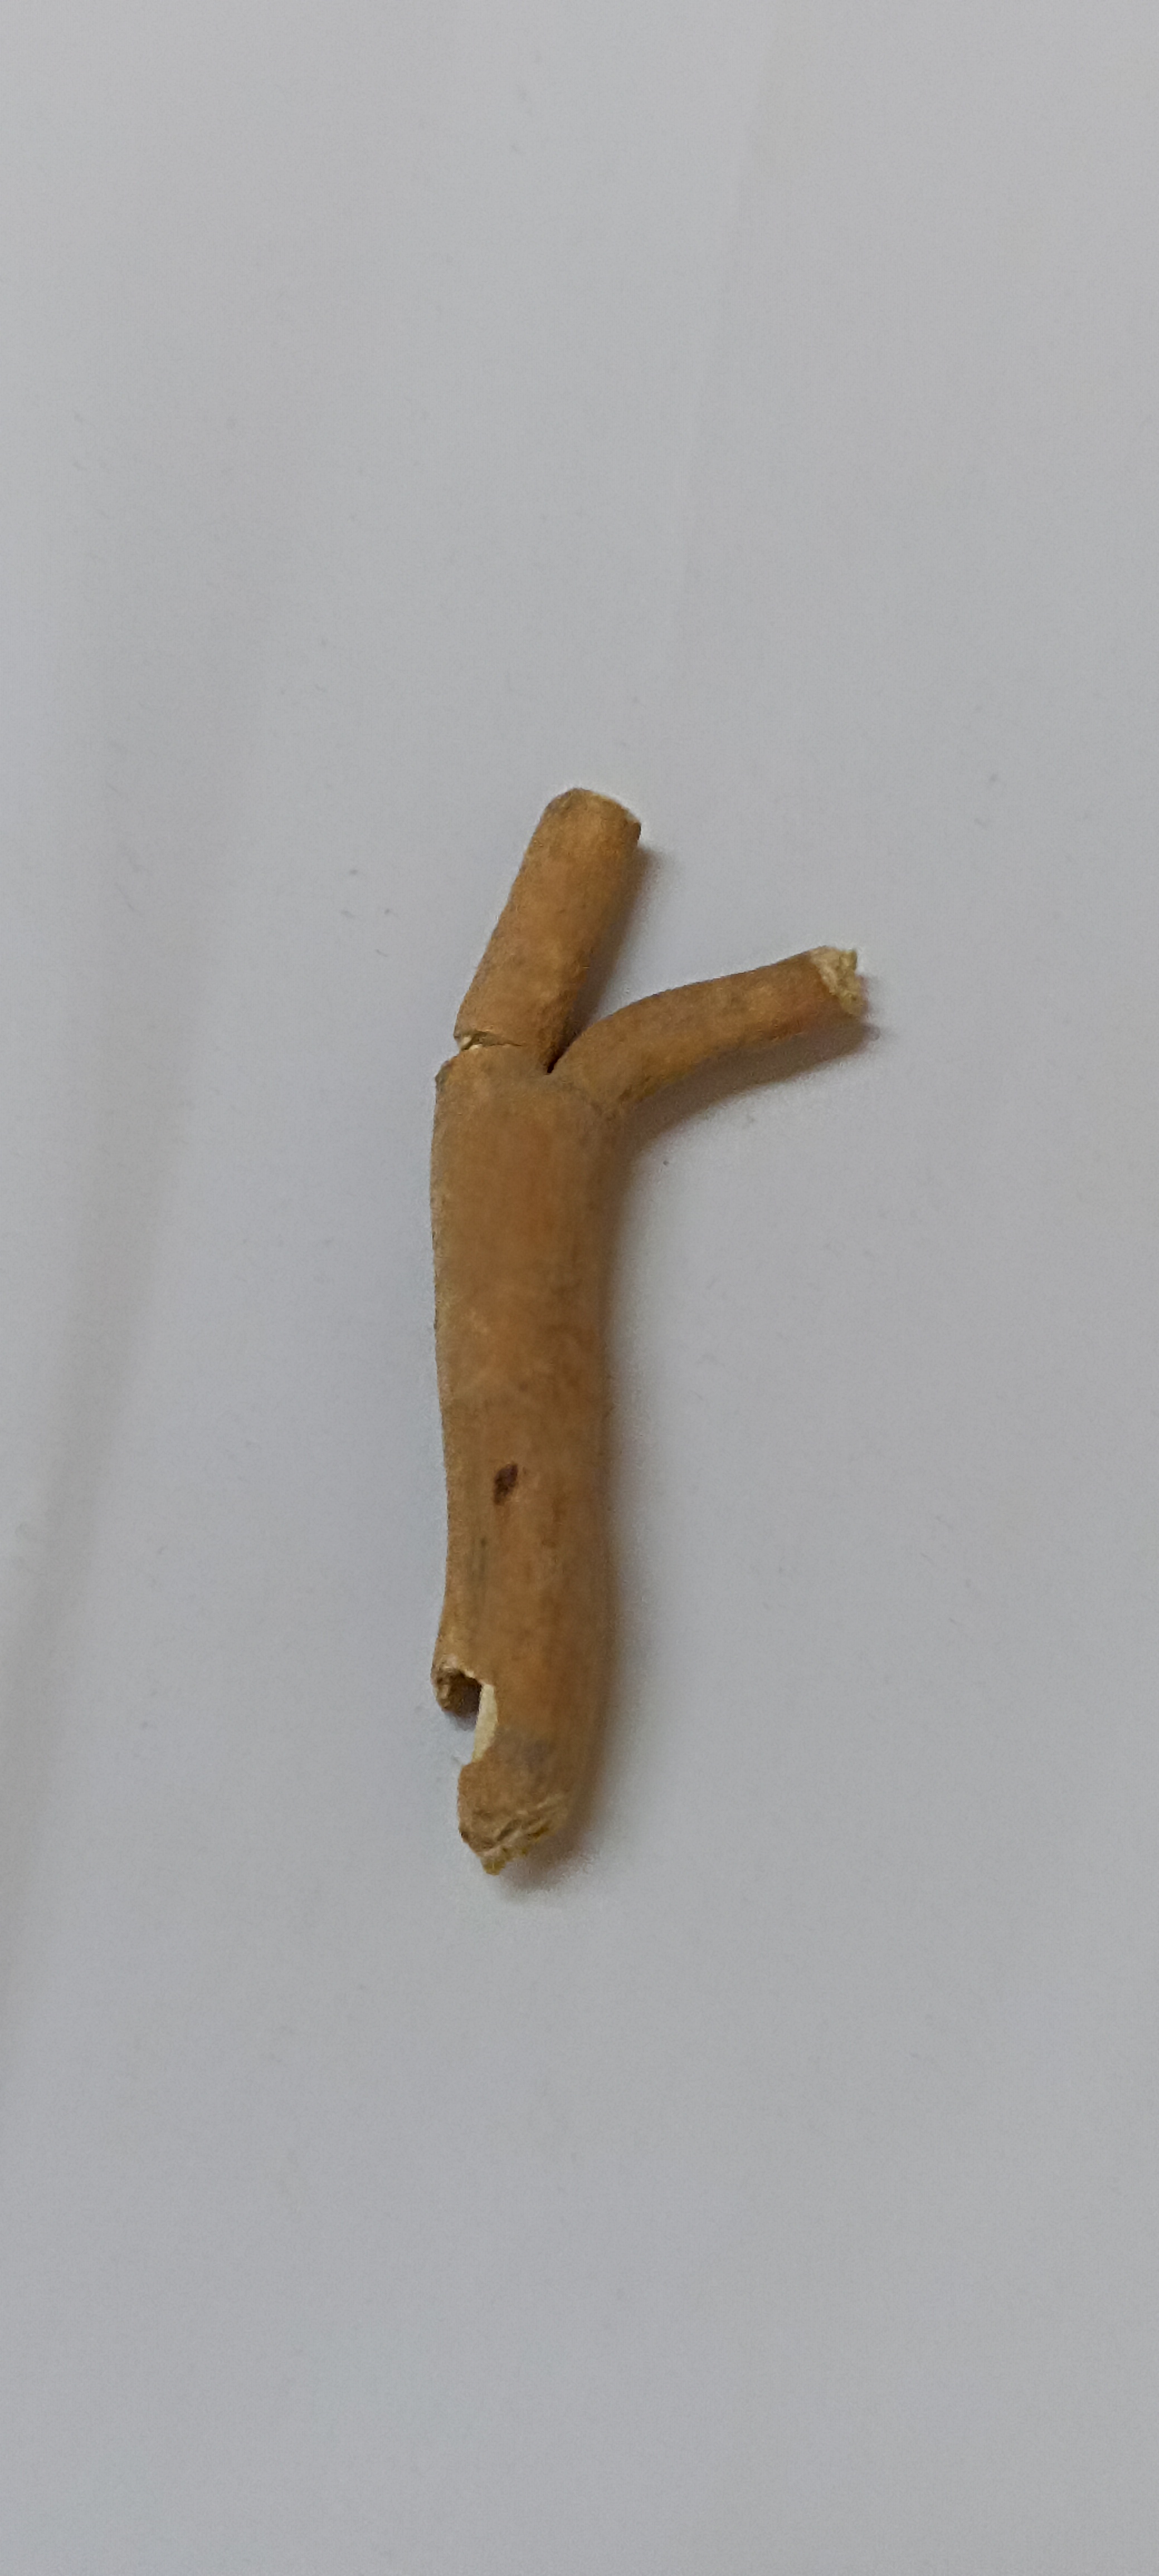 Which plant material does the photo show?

ashwagandha
